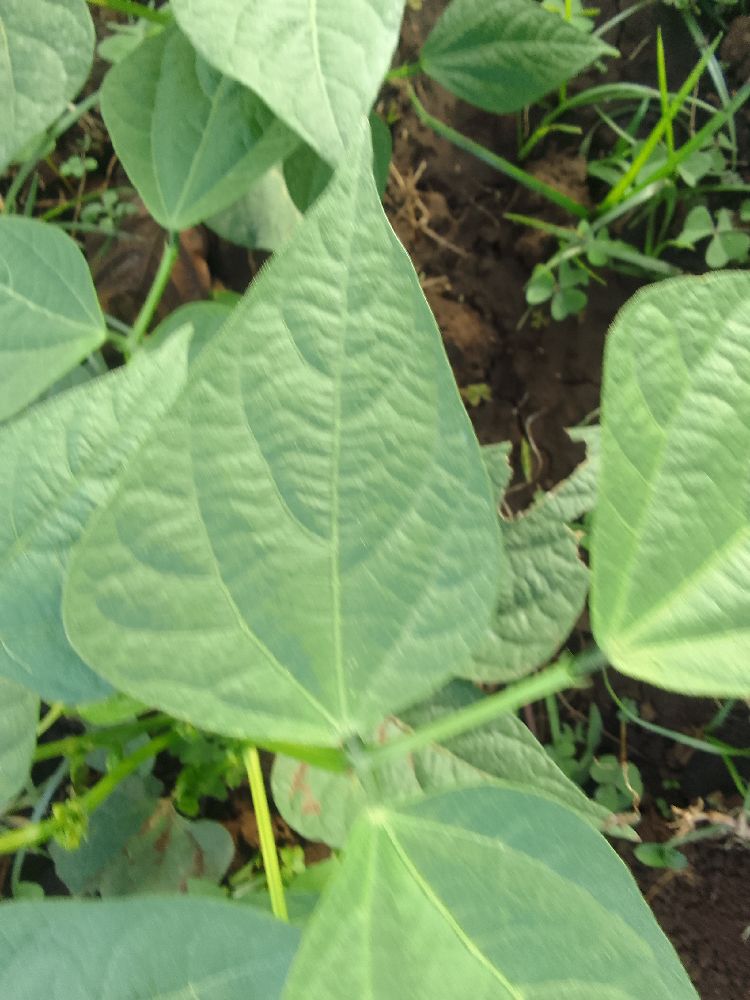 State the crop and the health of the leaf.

common bean, healthy
